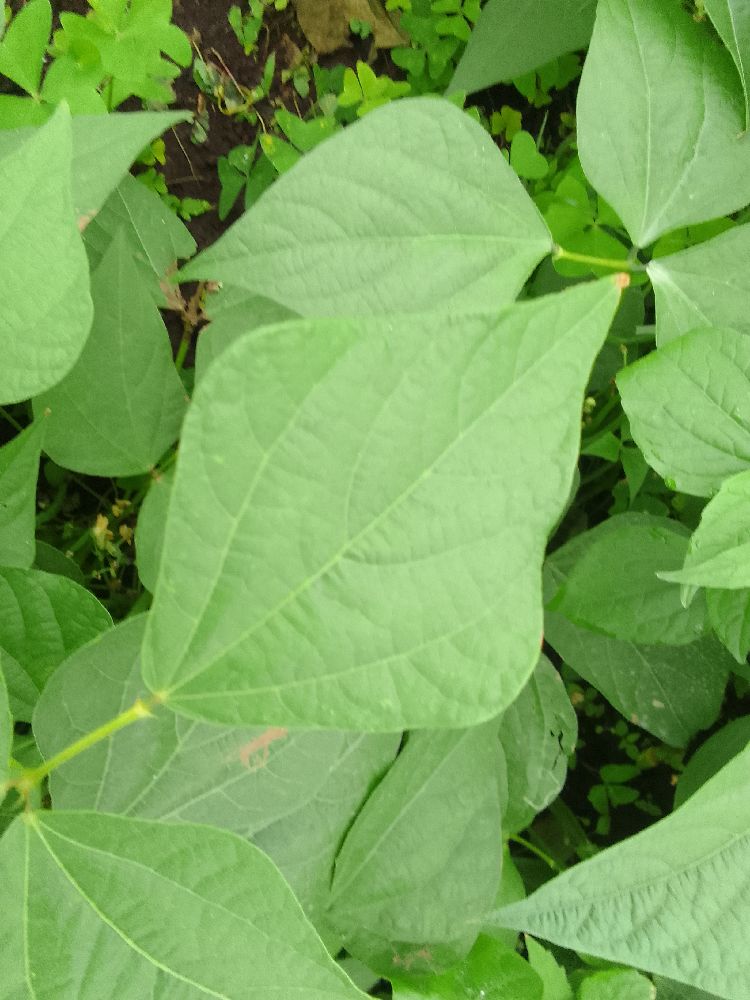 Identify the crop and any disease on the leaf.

common bean, healthy
